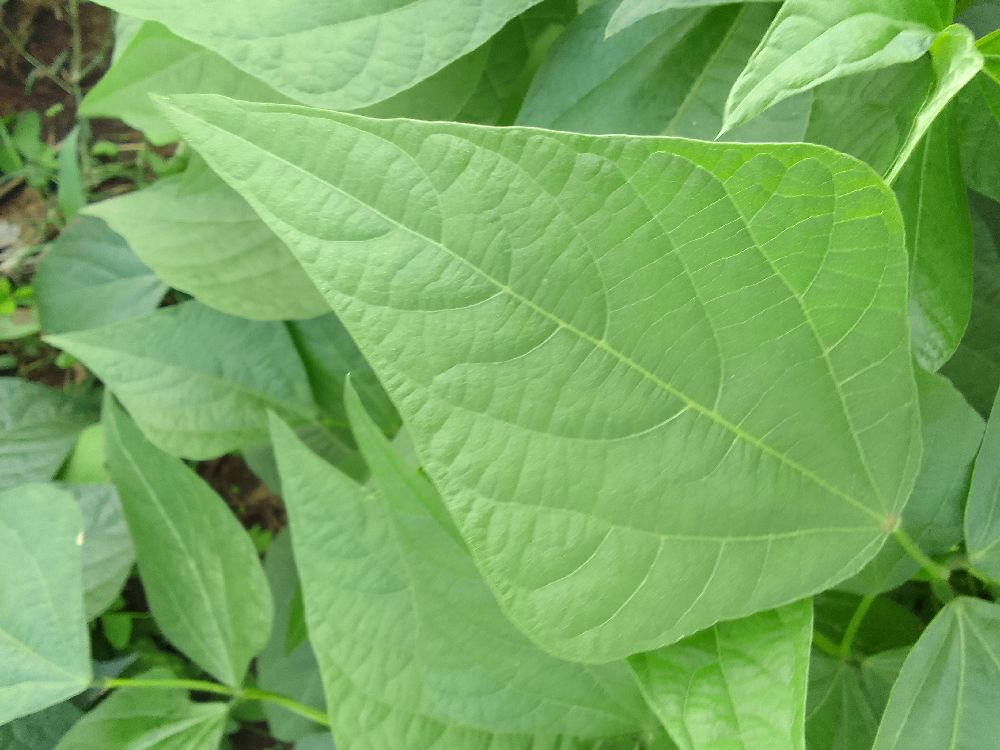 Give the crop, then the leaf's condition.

common bean, healthy
